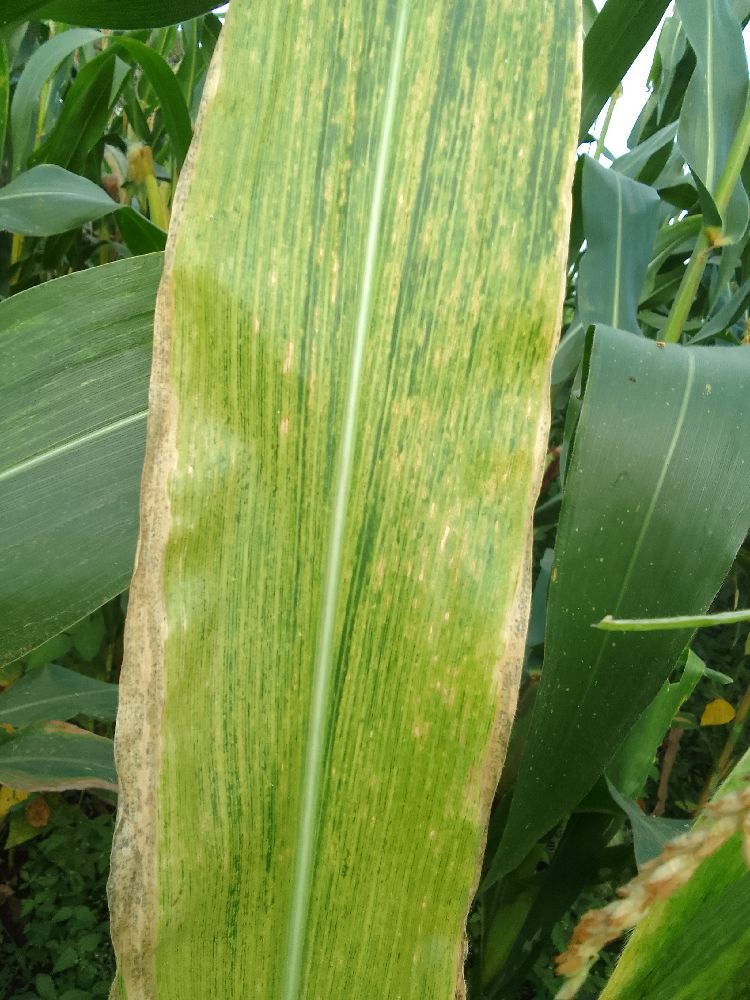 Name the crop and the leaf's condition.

maize, maize lethal necrosis
